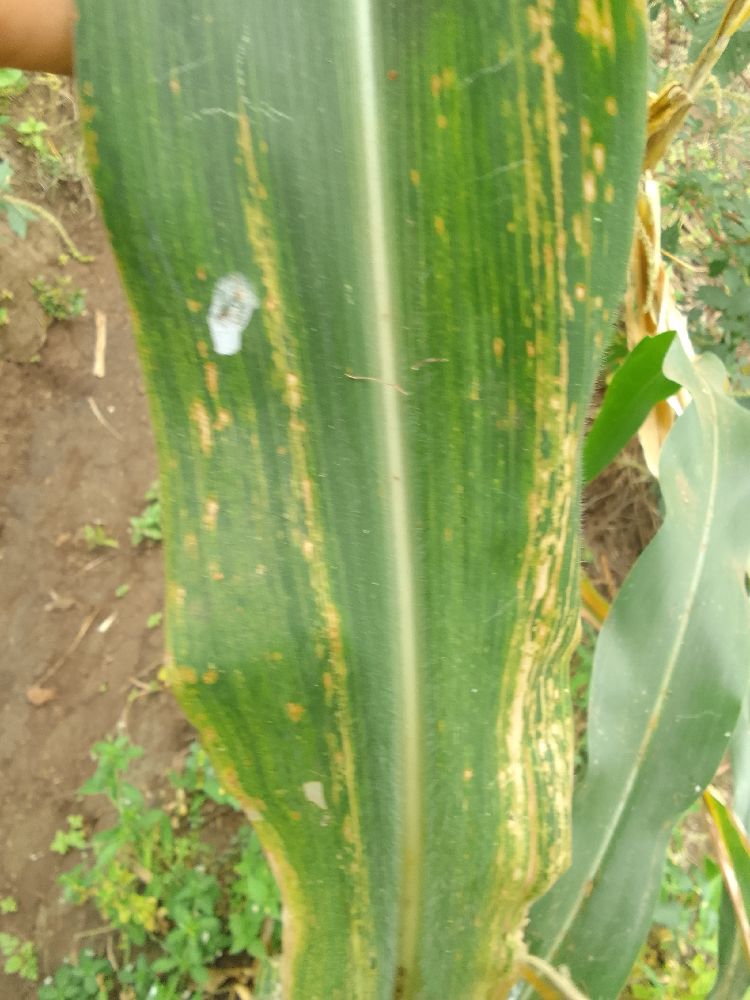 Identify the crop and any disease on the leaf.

maize, maize lethal necrosis
